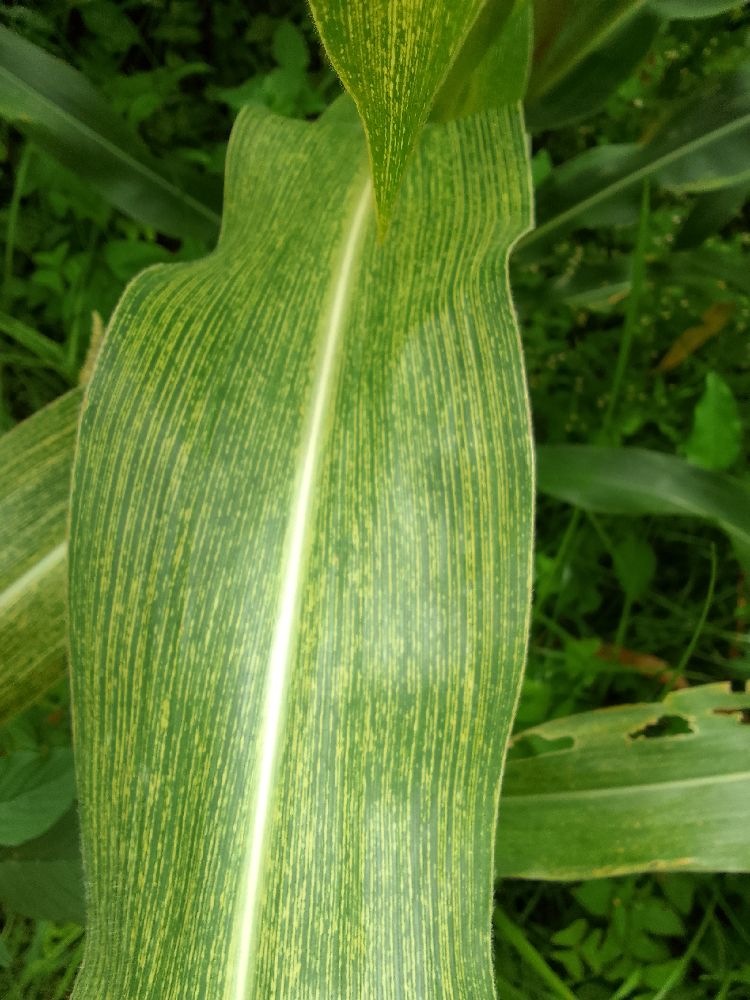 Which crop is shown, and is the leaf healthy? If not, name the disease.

maize, maize streak virus
